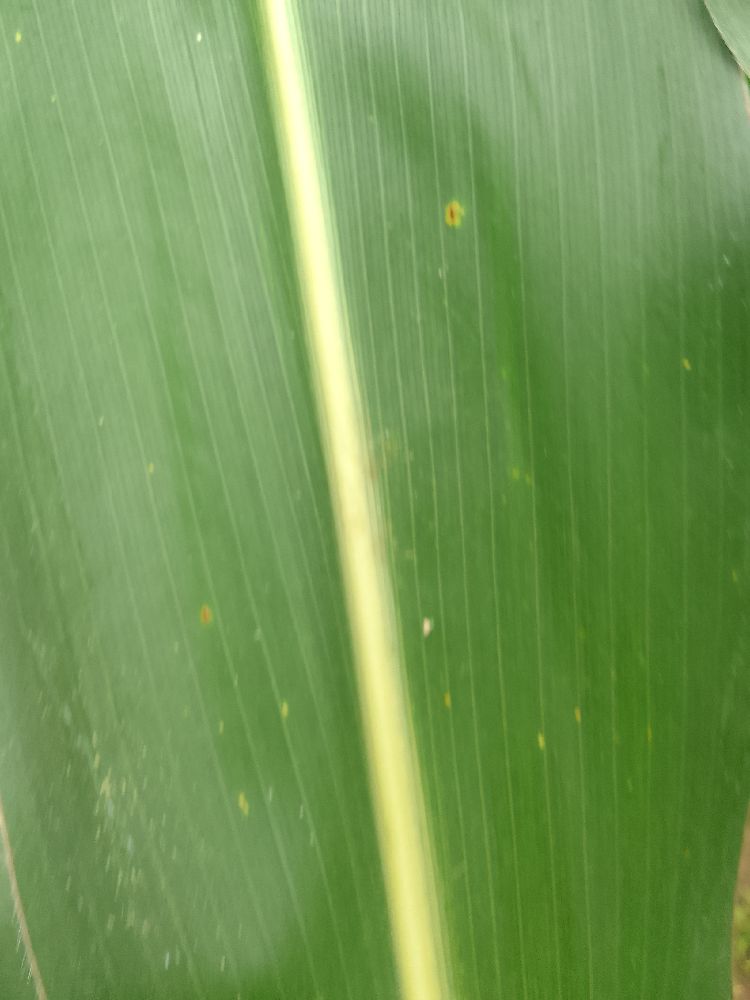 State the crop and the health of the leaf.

maize, healthy
